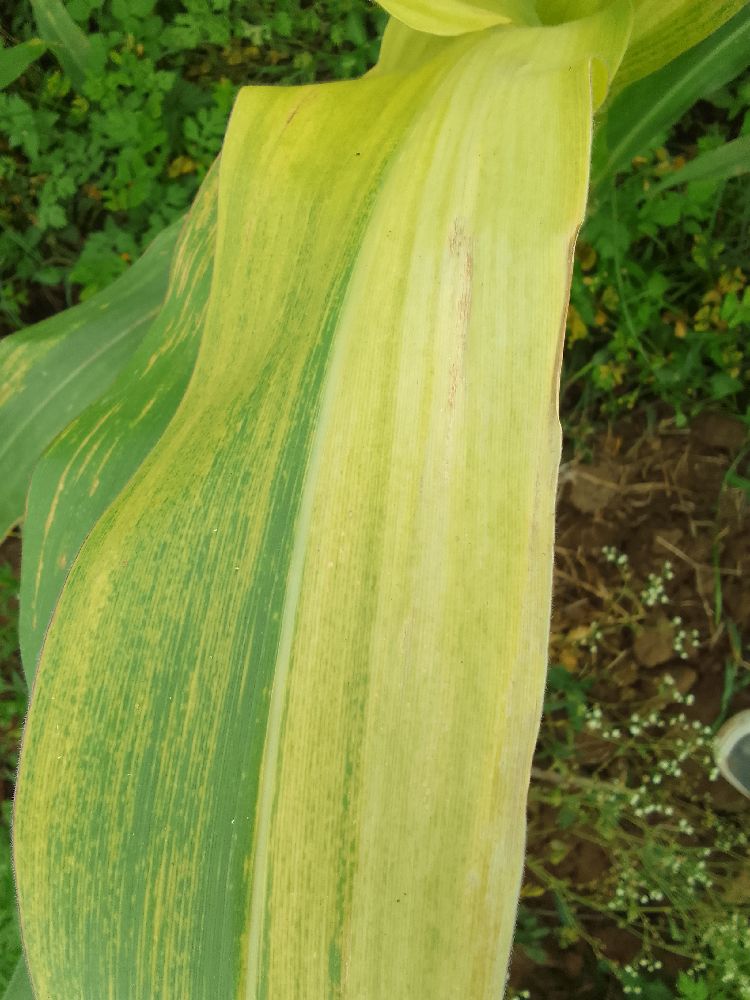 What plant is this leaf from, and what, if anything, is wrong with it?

maize, maize lethal necrosis
